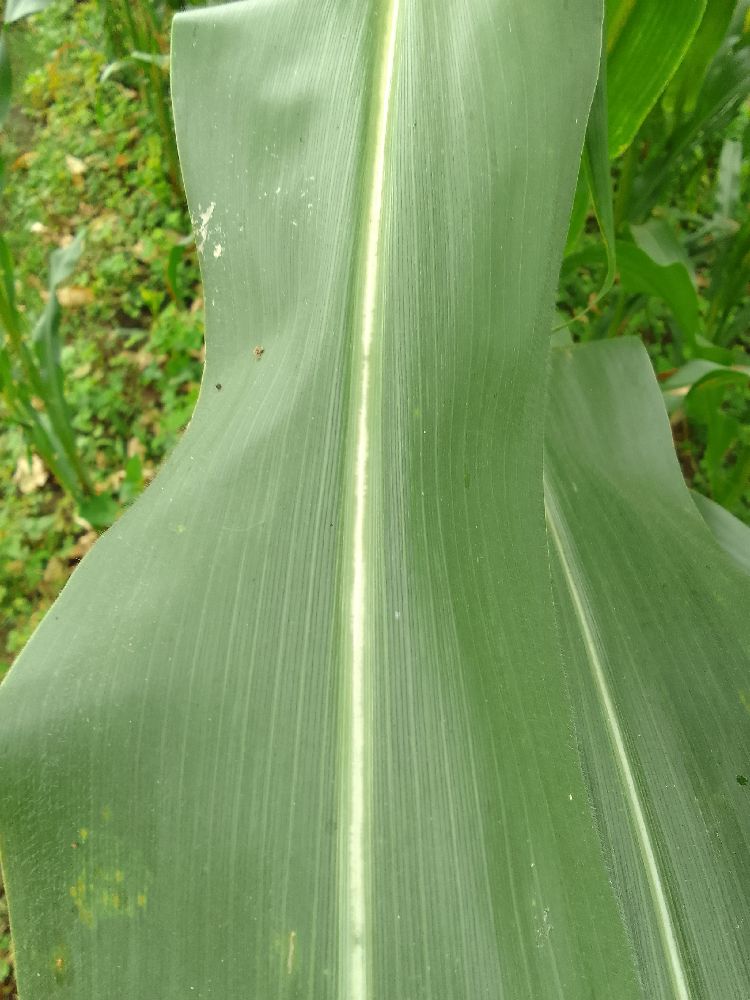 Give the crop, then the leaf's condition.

maize, healthy
